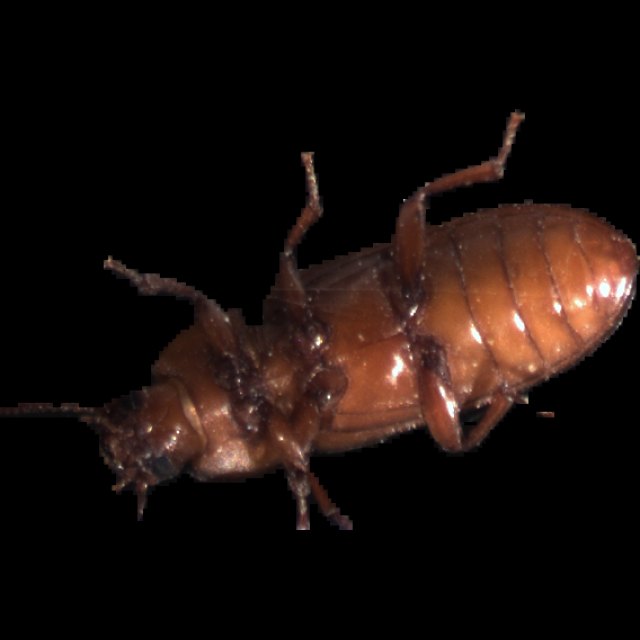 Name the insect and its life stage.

mealworm beetle
